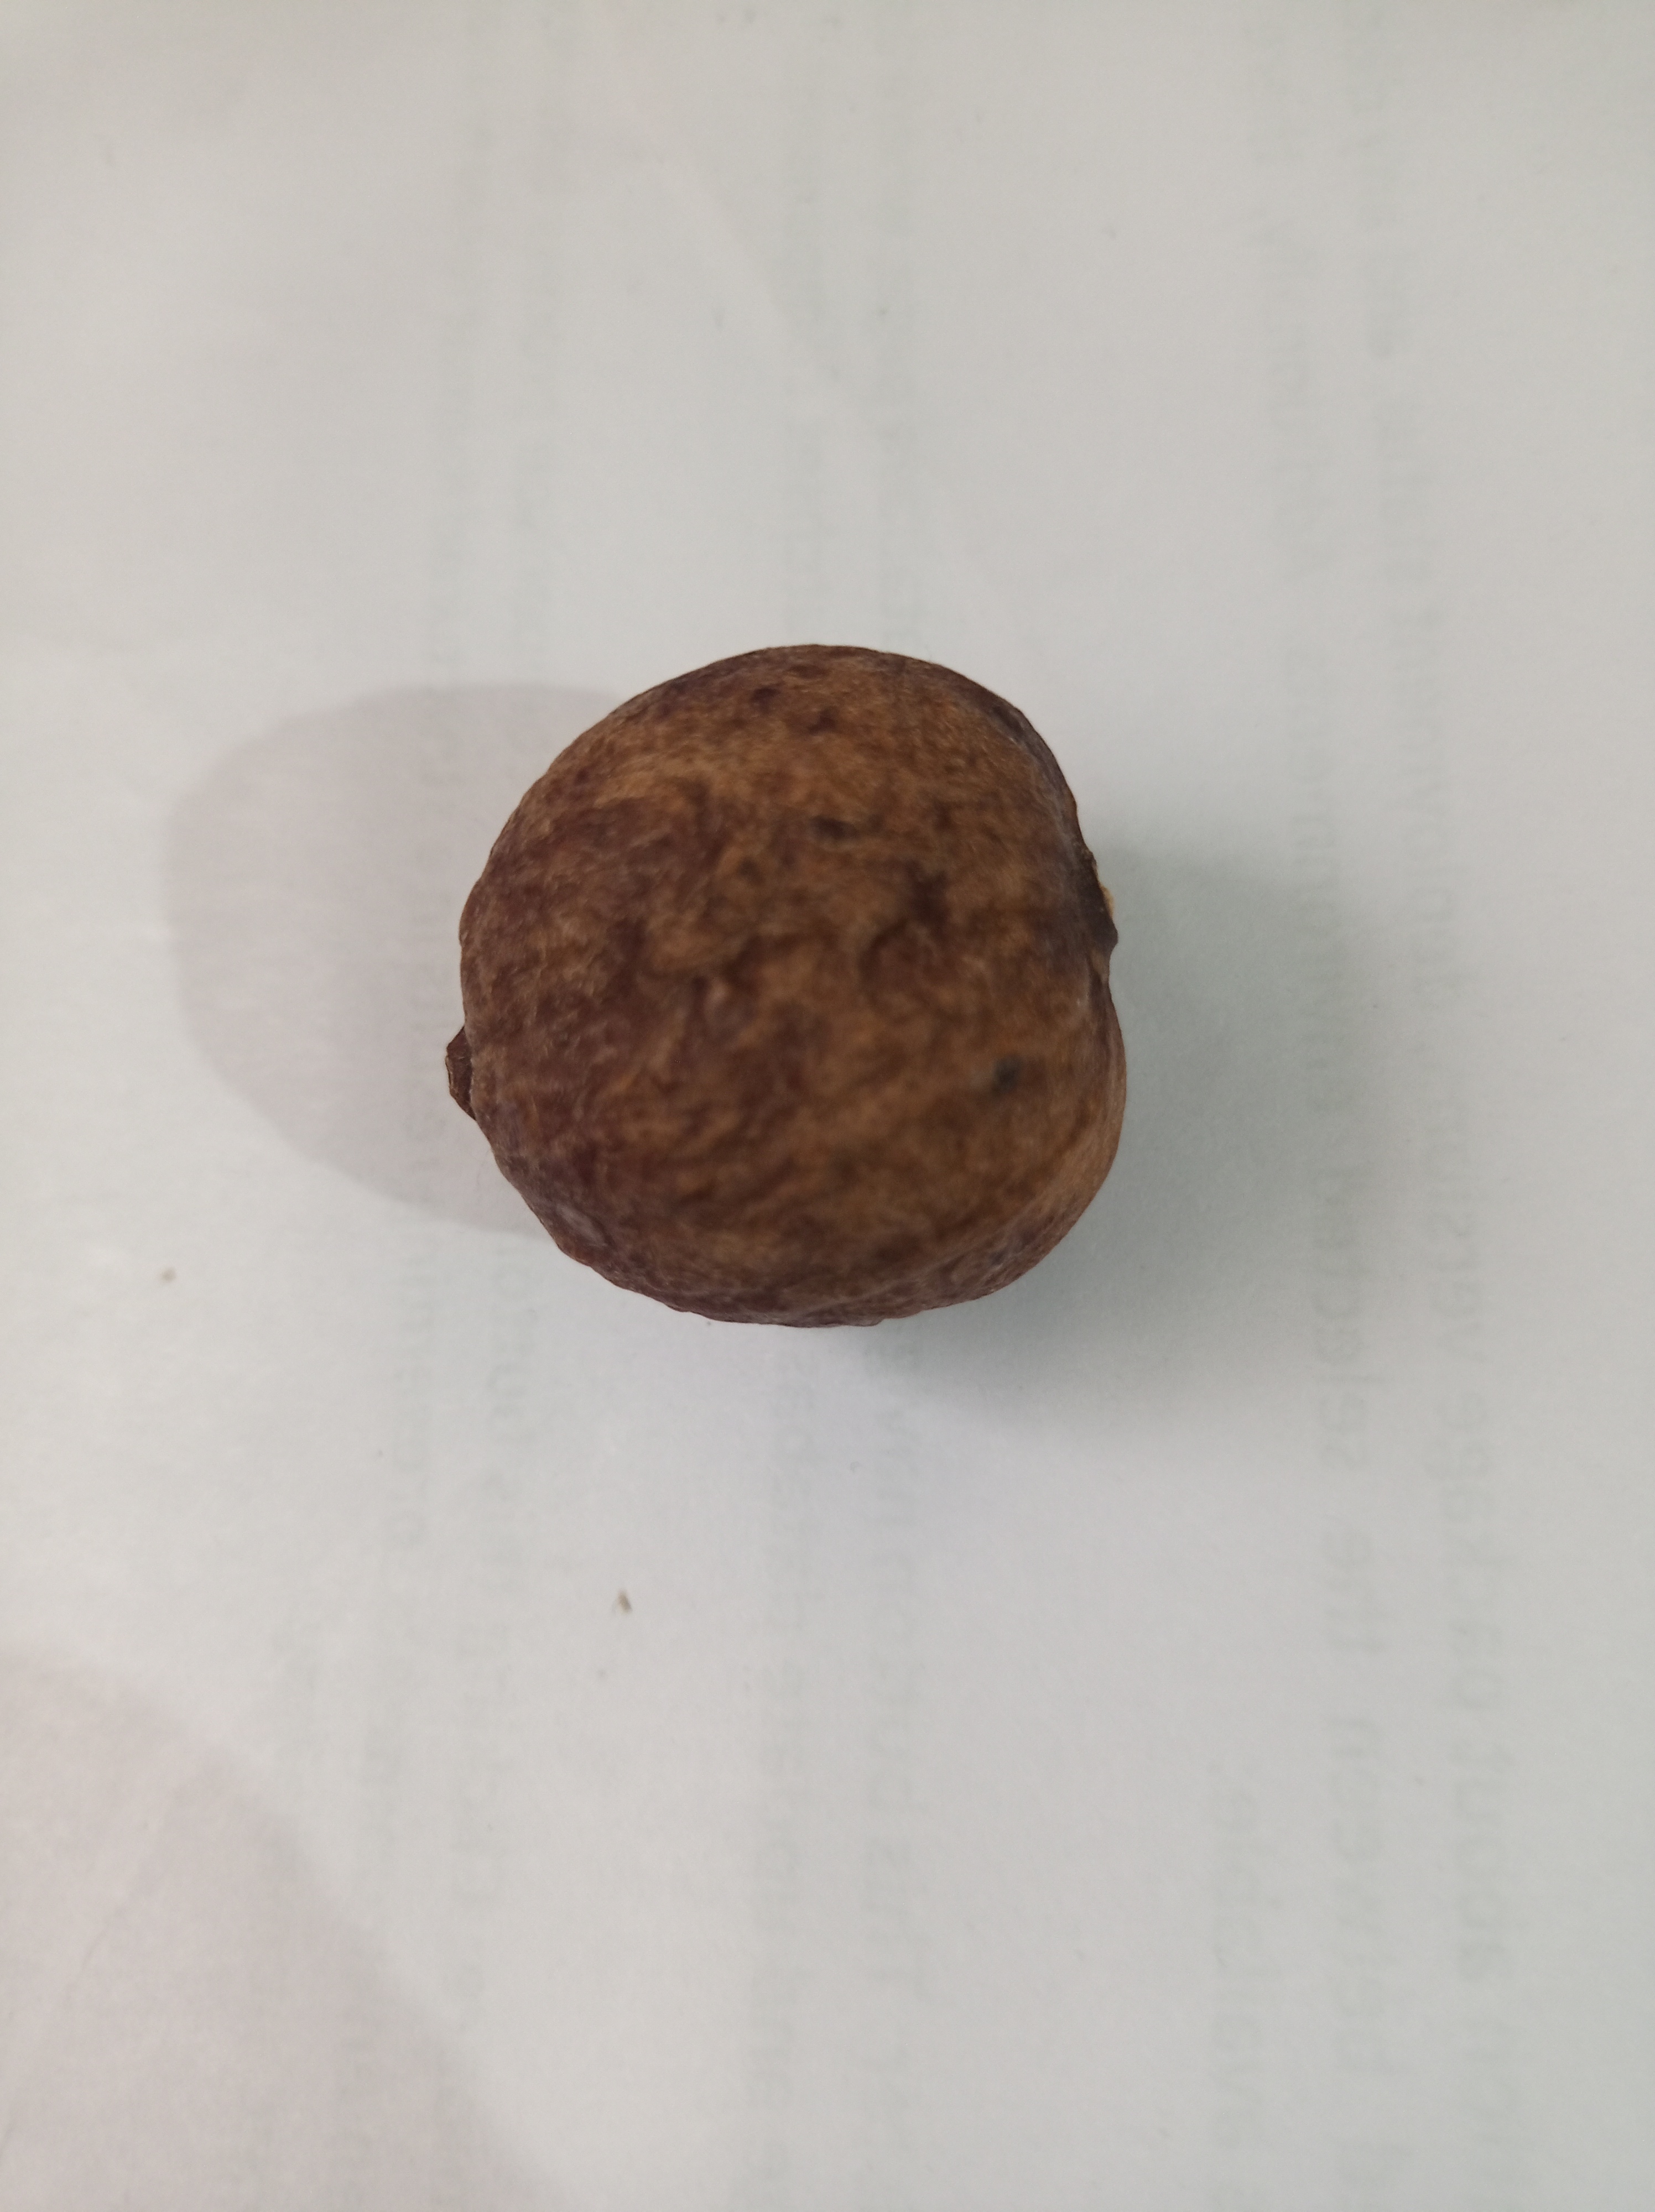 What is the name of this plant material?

madanphal
